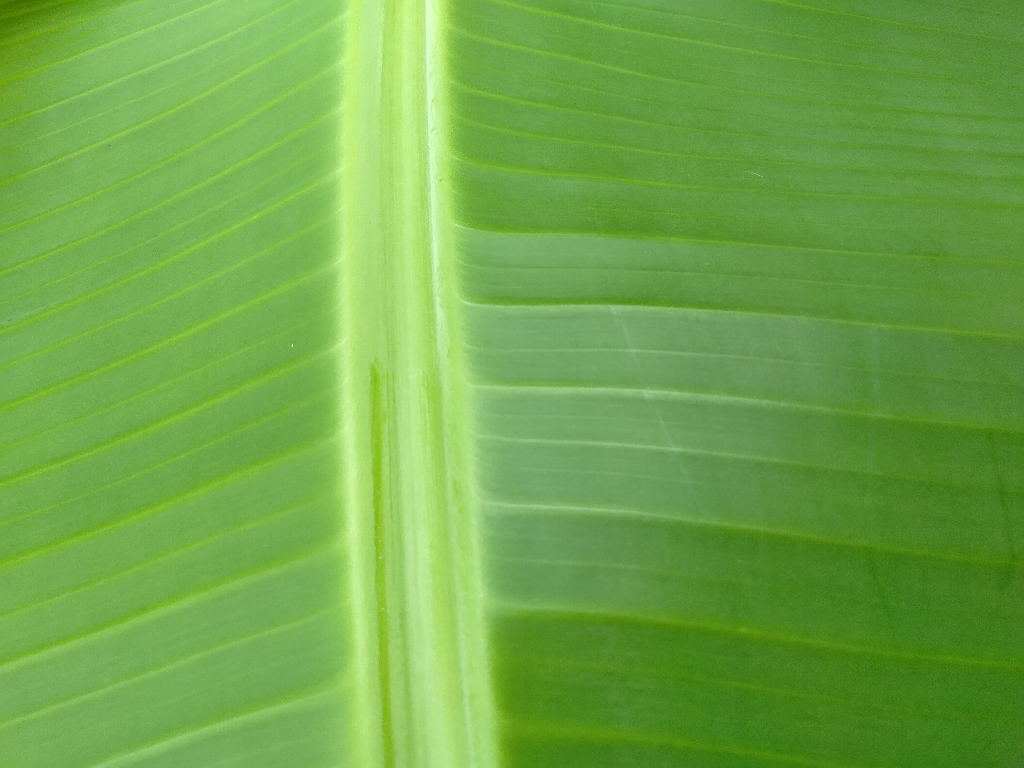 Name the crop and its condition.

banana, healthy
